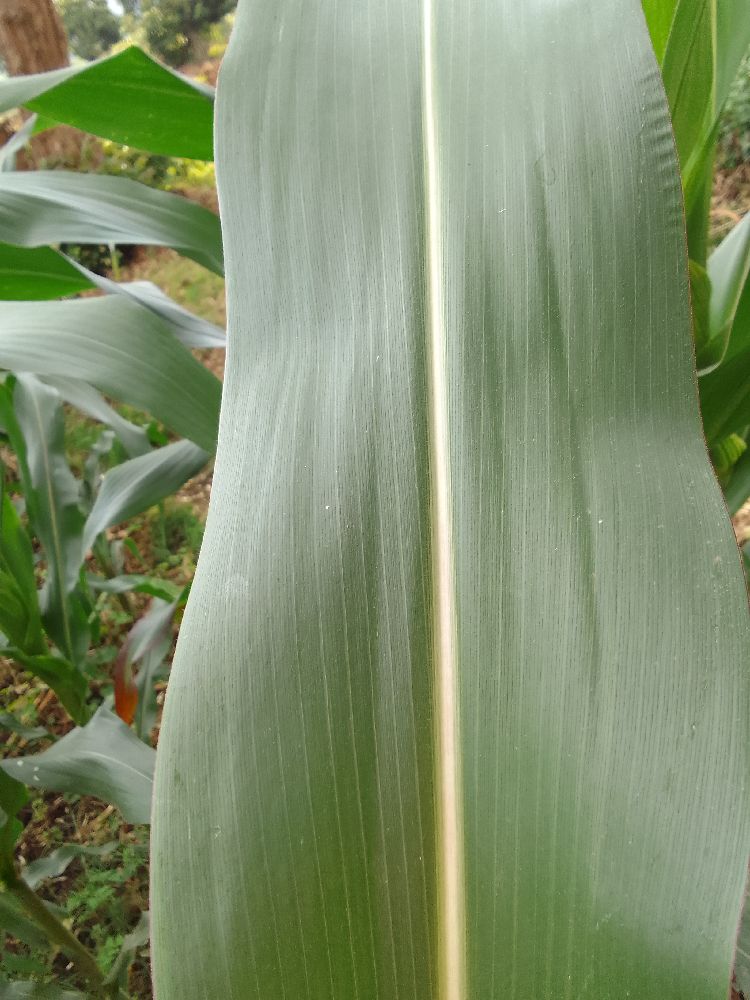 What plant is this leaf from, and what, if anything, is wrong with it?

maize, healthy
